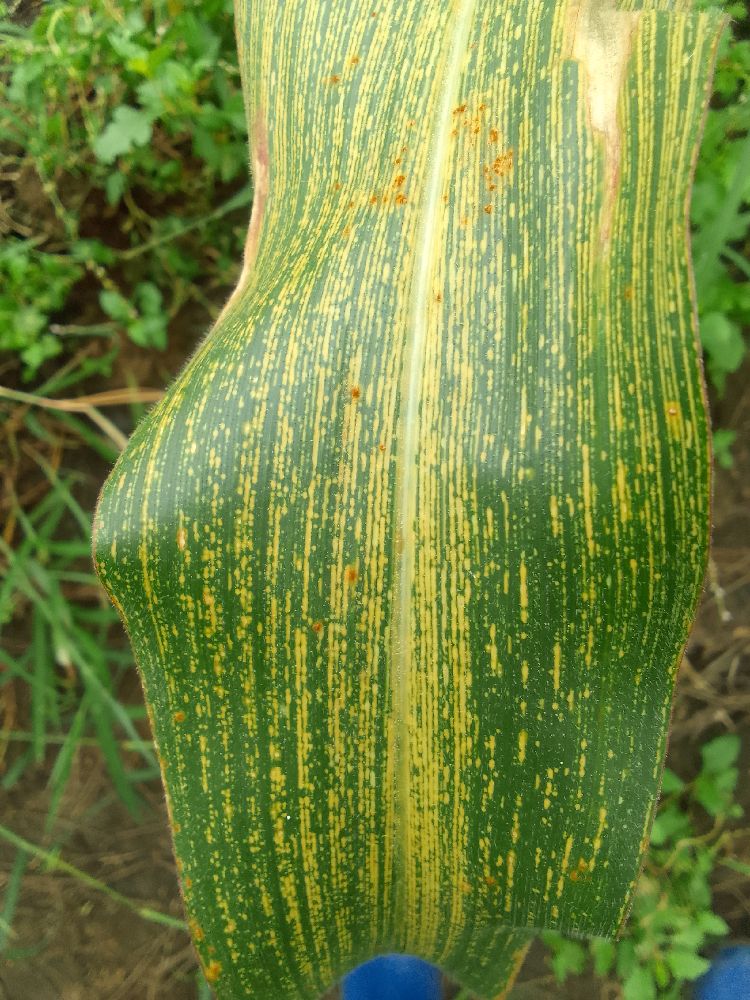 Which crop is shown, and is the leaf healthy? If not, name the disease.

maize, maize streak virus
